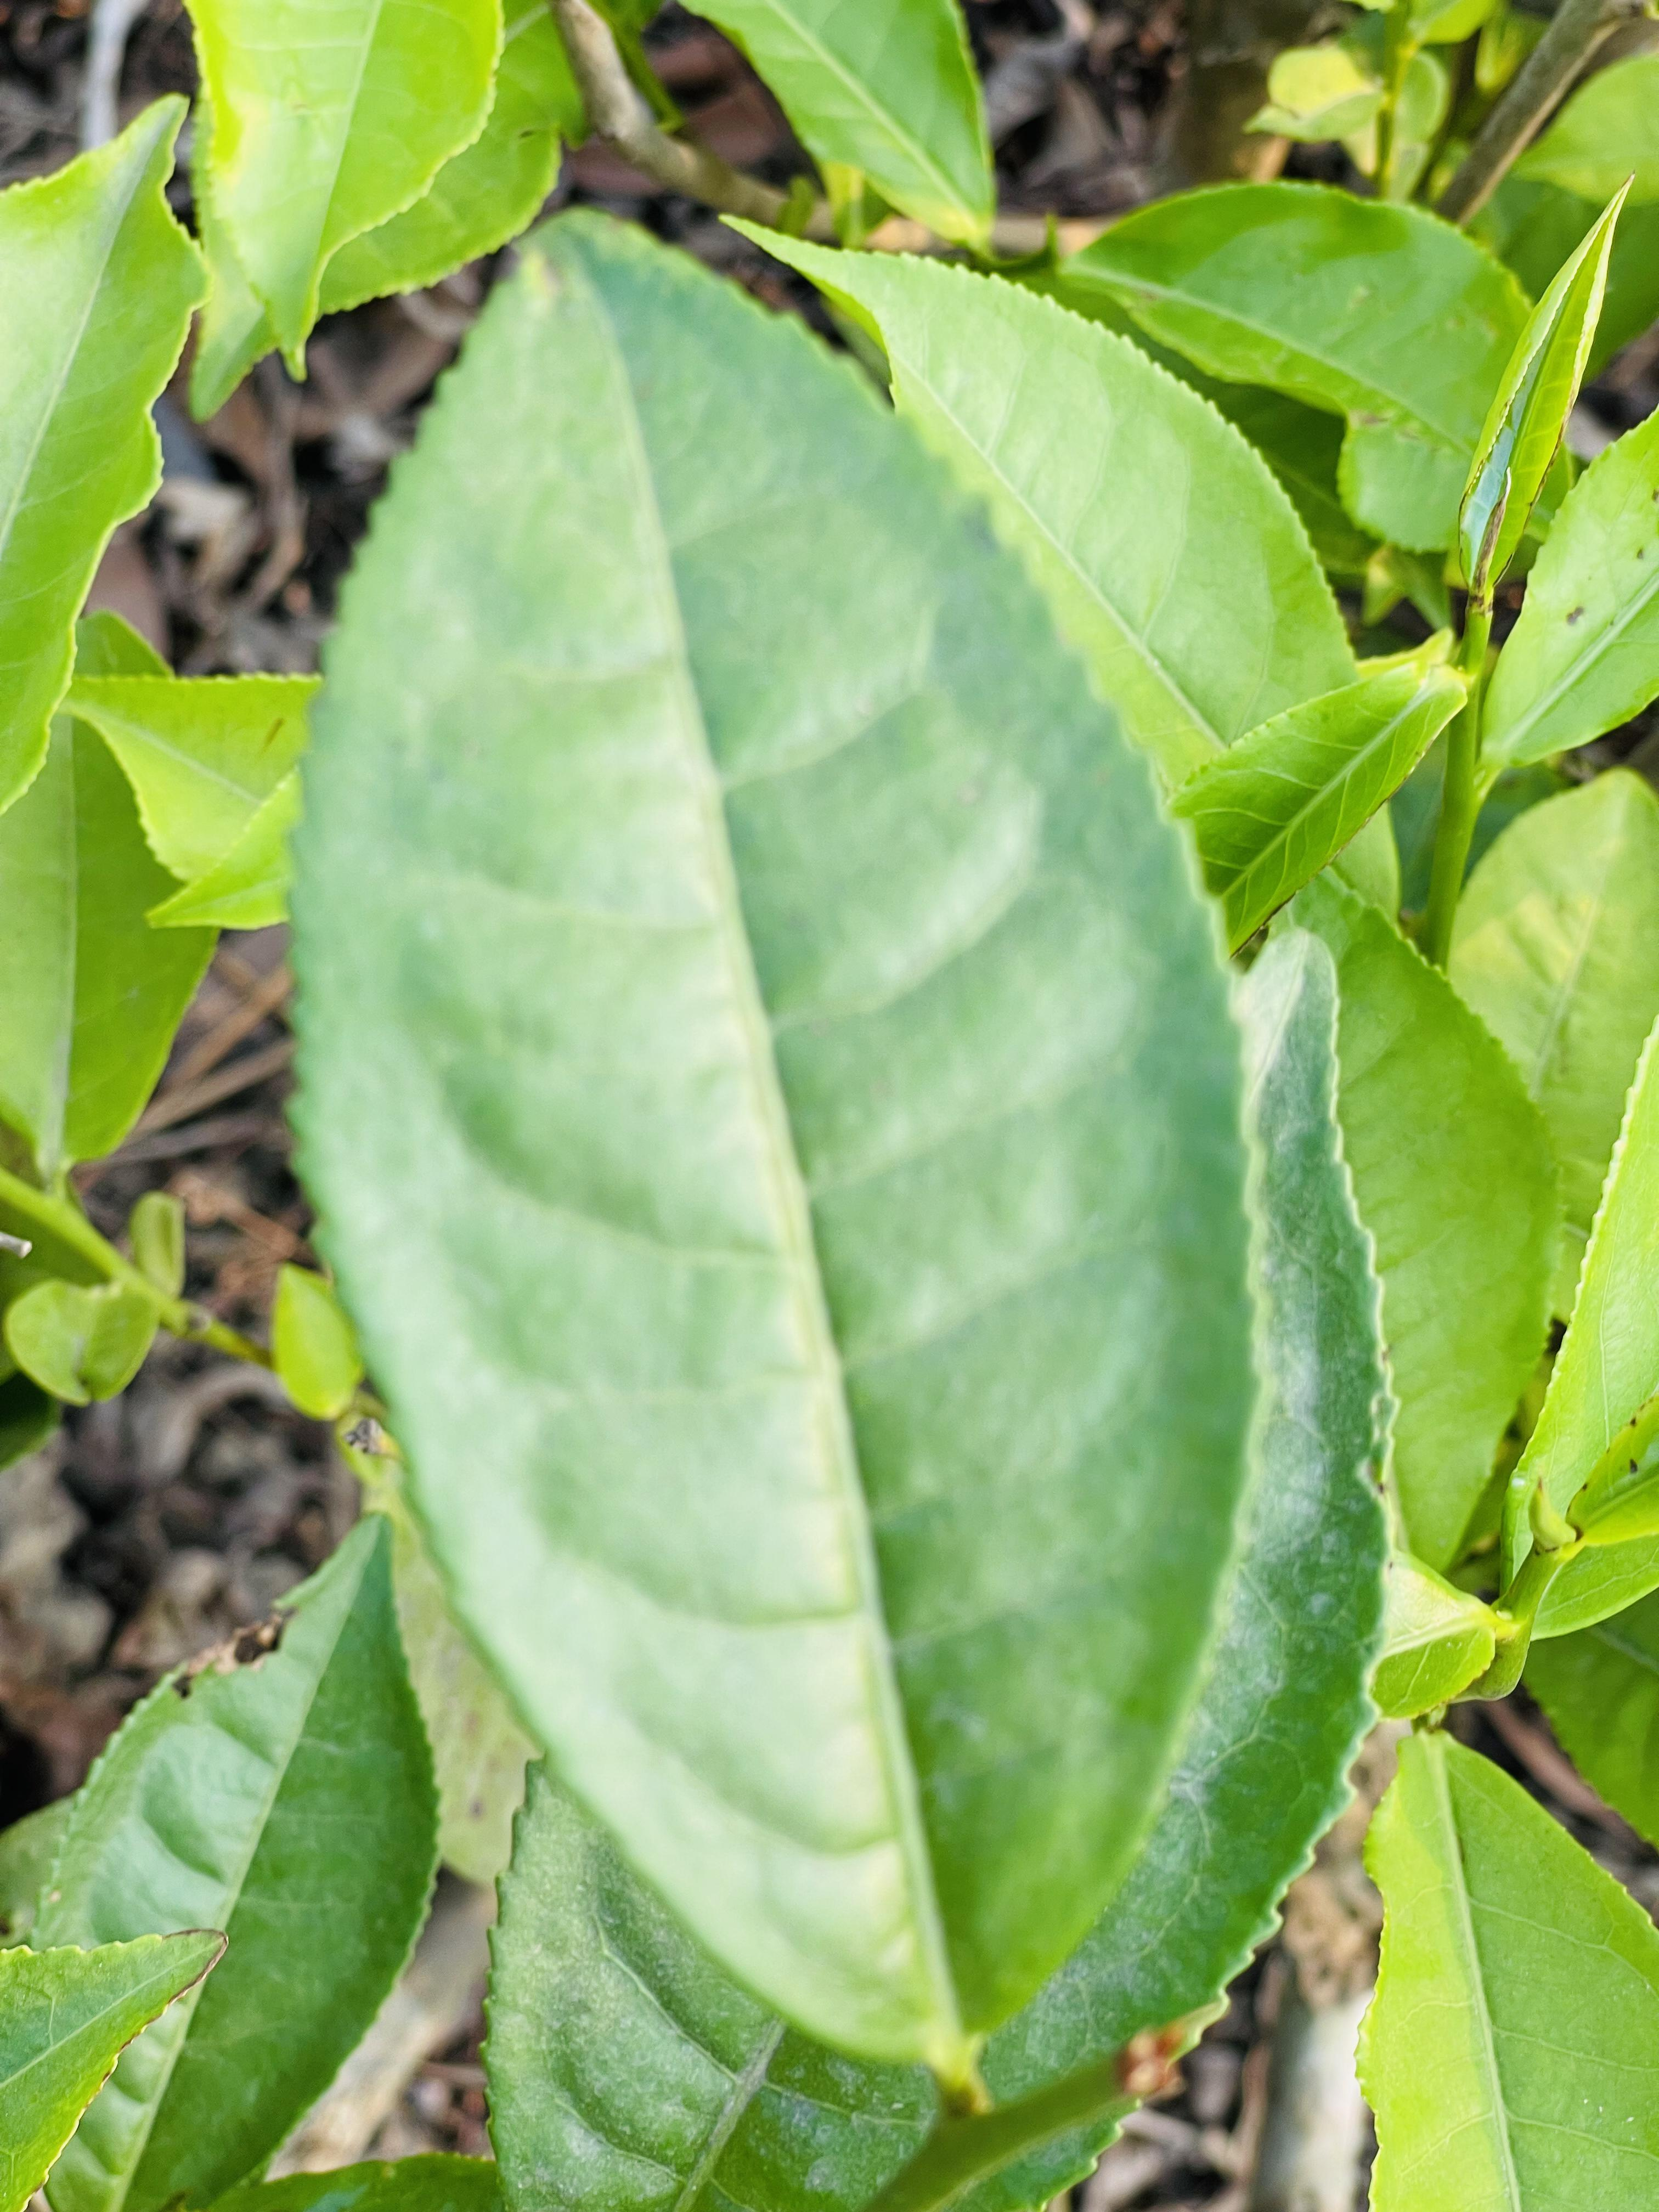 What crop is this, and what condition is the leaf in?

tea, healthy leaf
